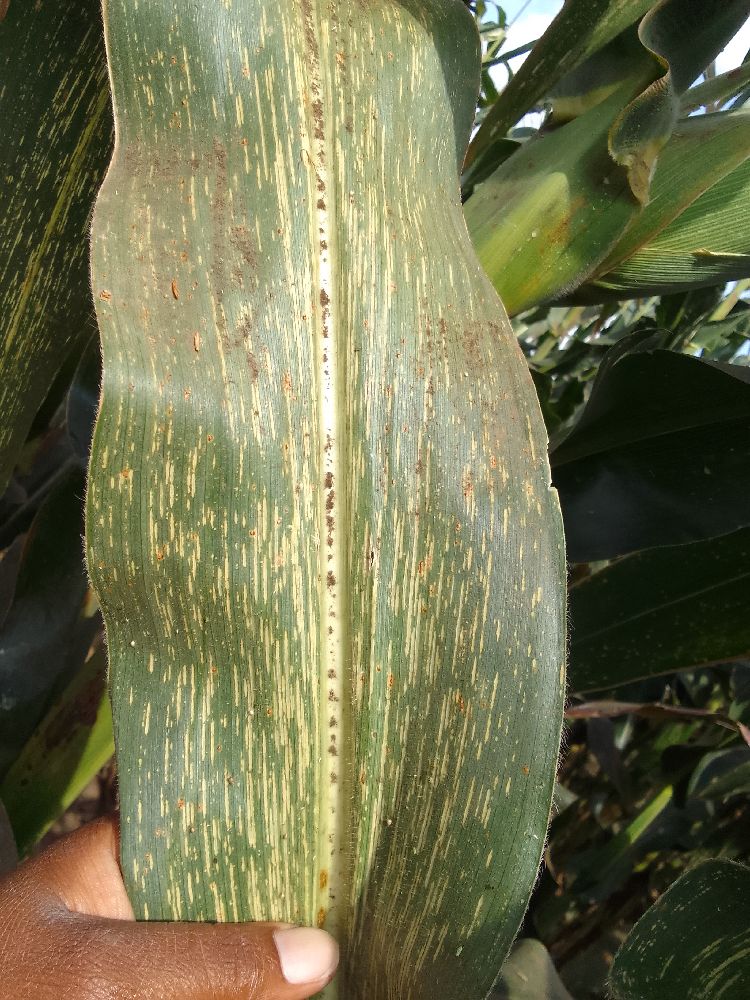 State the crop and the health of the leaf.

maize, maize streak virus
